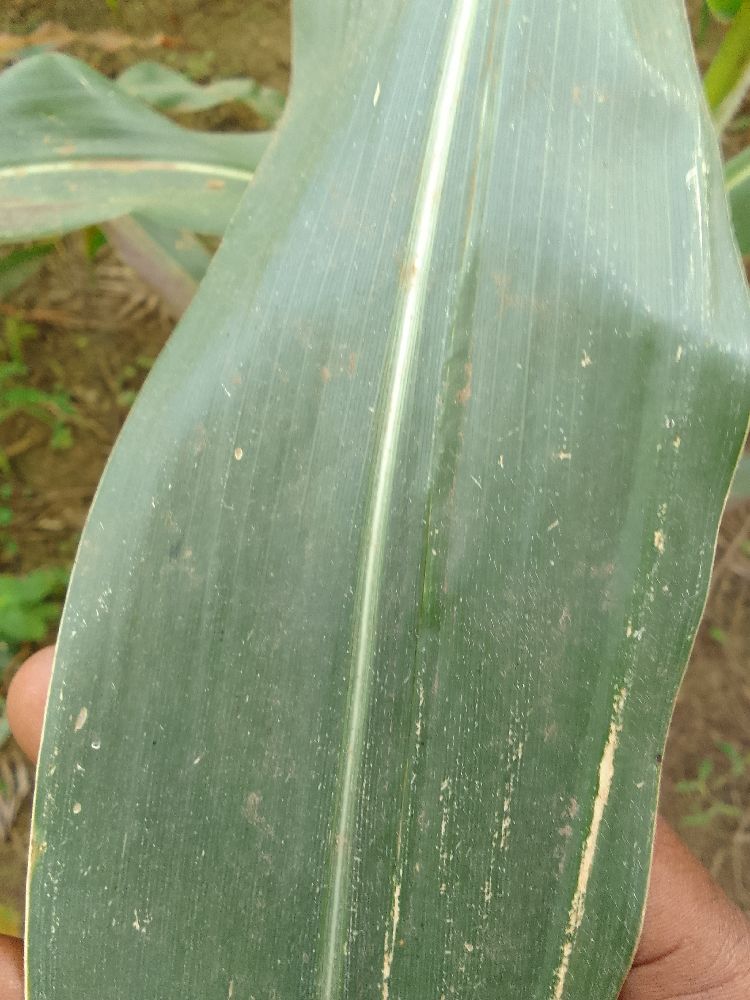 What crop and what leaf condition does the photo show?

maize, healthy
